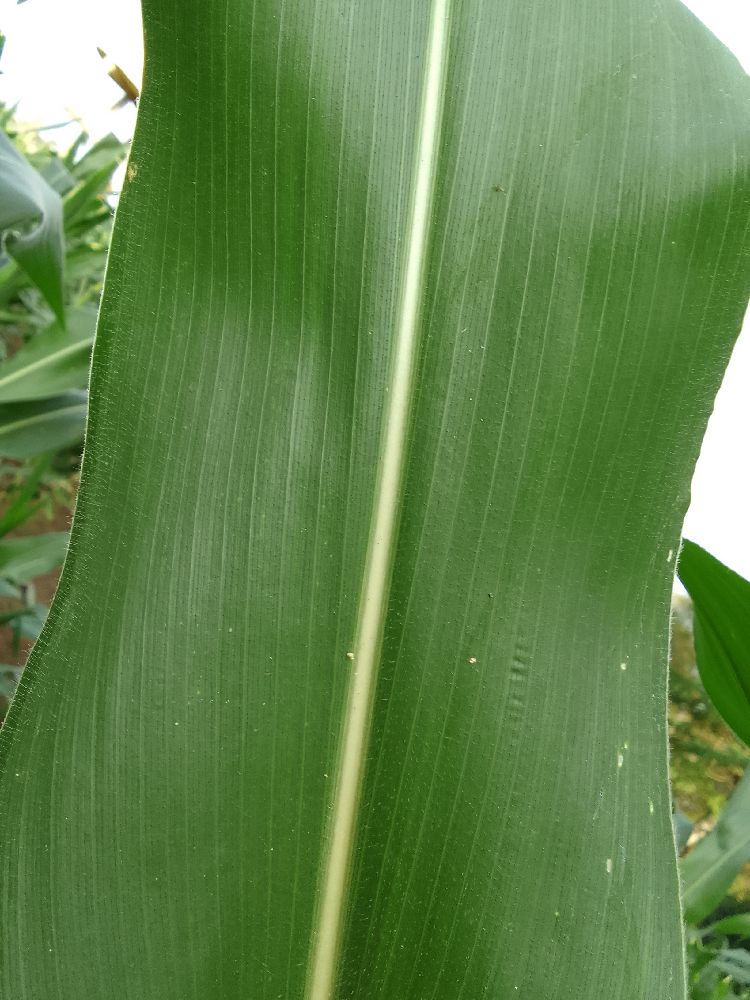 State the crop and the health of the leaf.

maize, healthy
